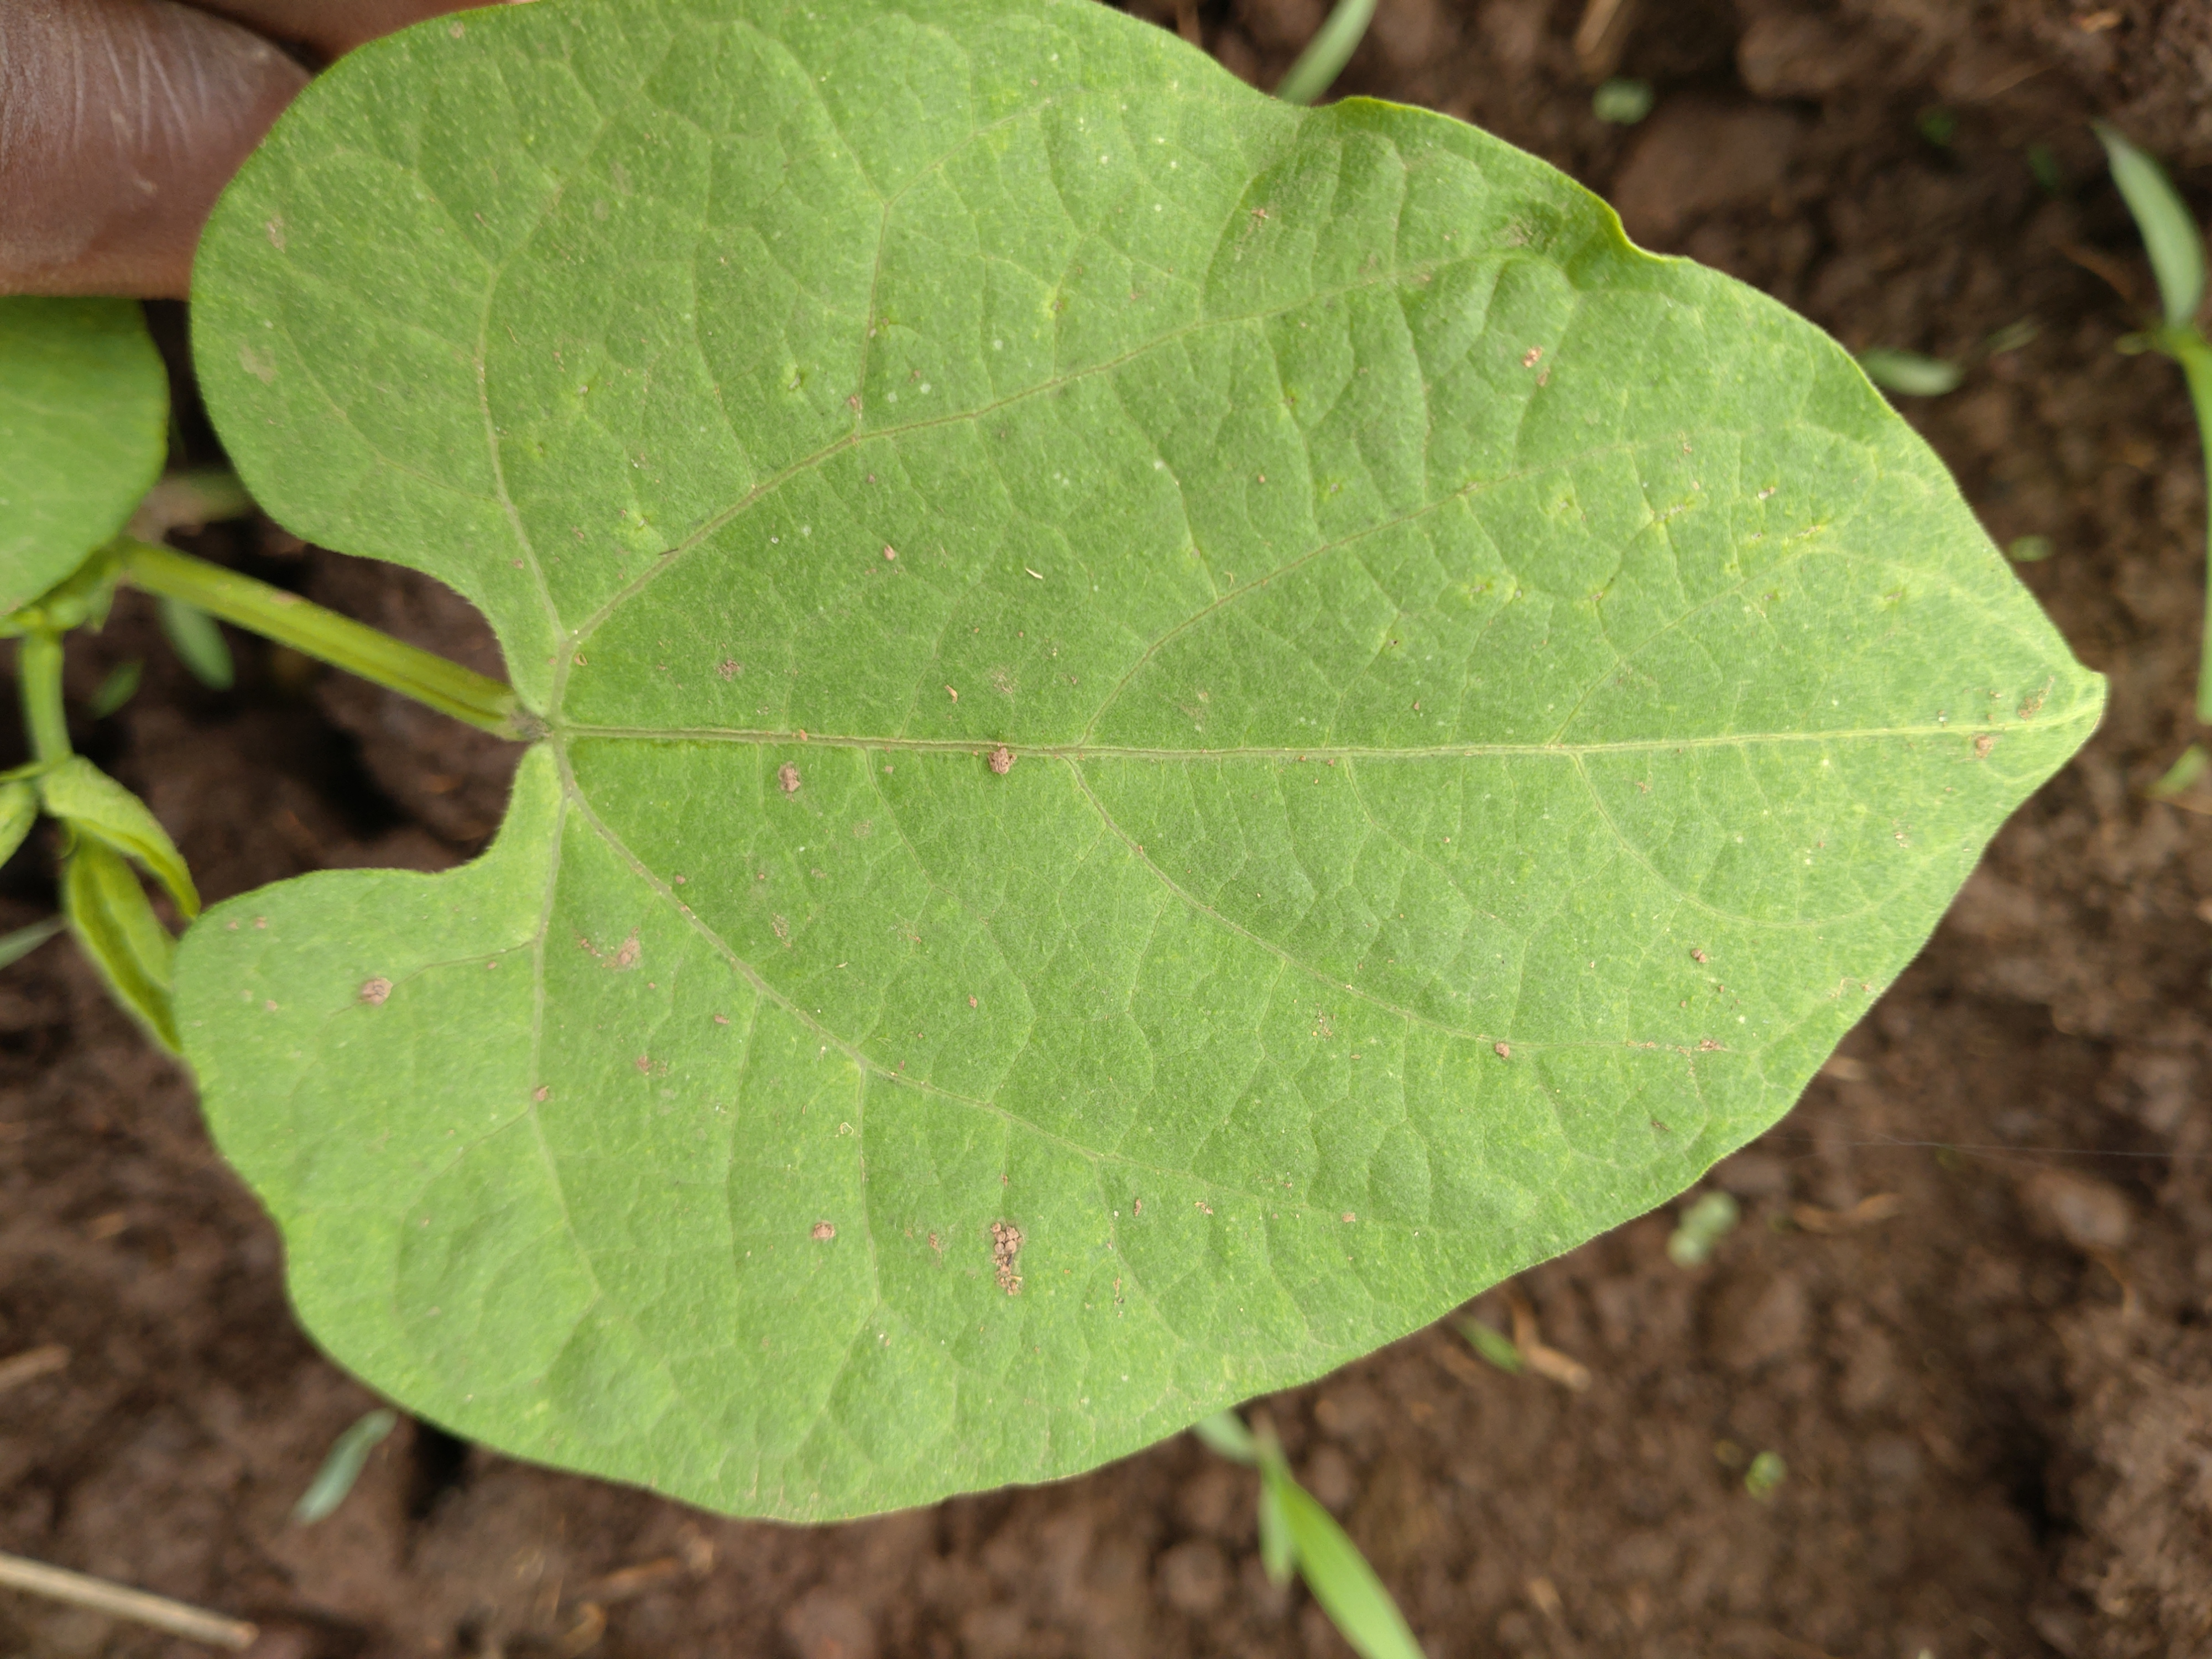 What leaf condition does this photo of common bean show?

healthy
